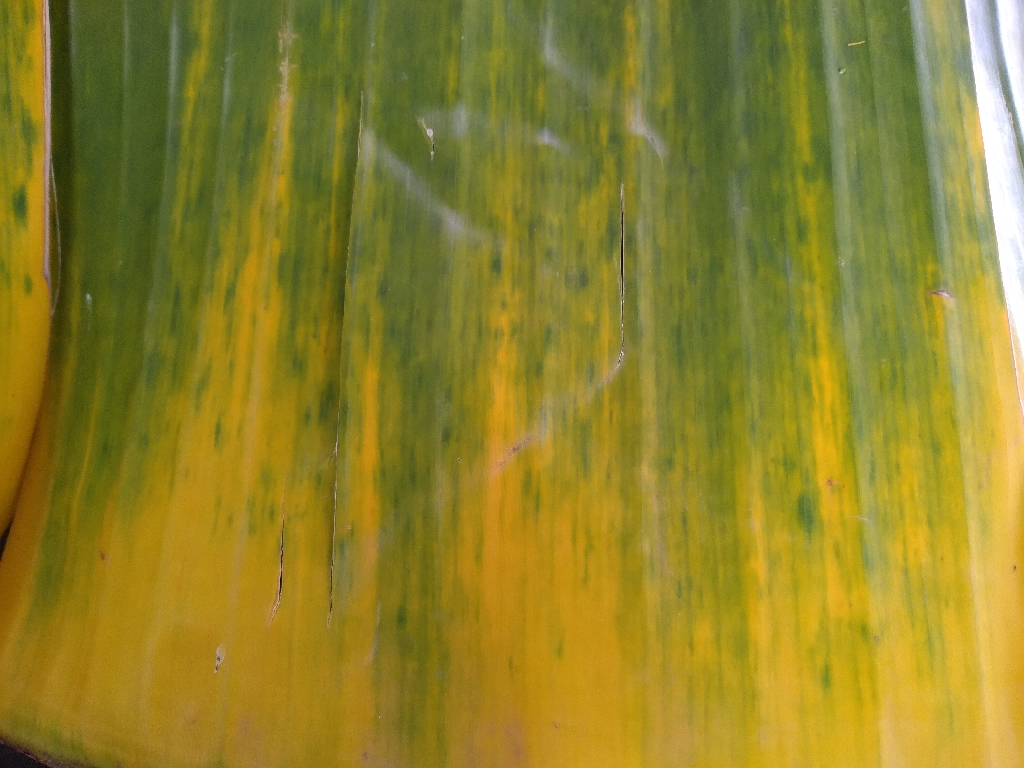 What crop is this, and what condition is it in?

banana, fusarium wilt race 1
